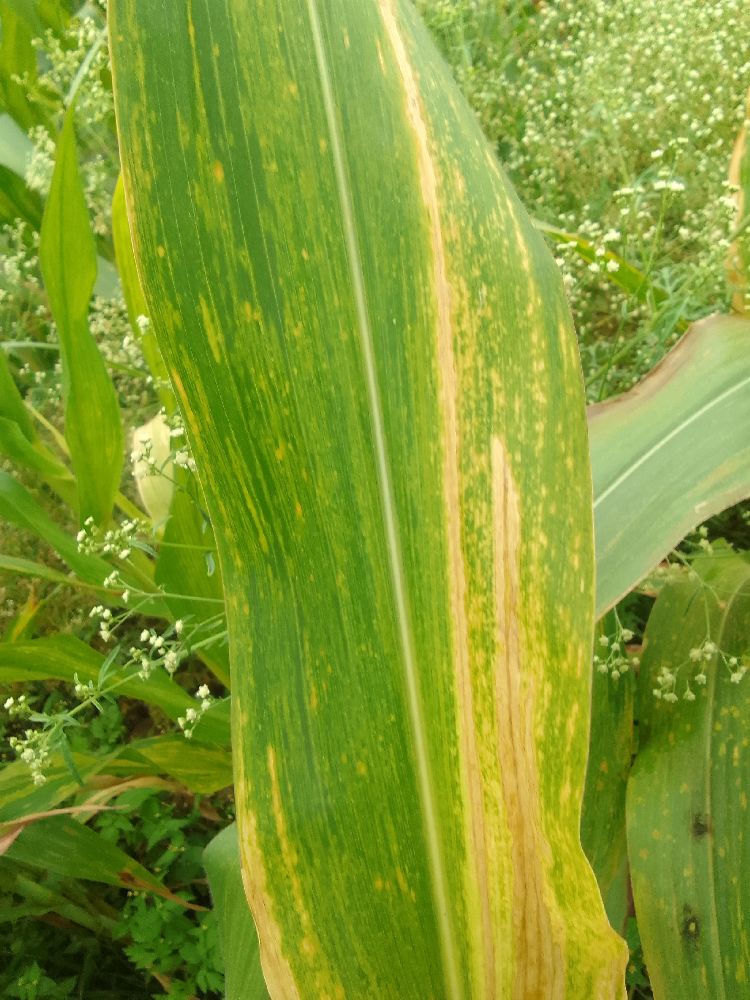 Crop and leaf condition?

maize, maize lethal necrosis
